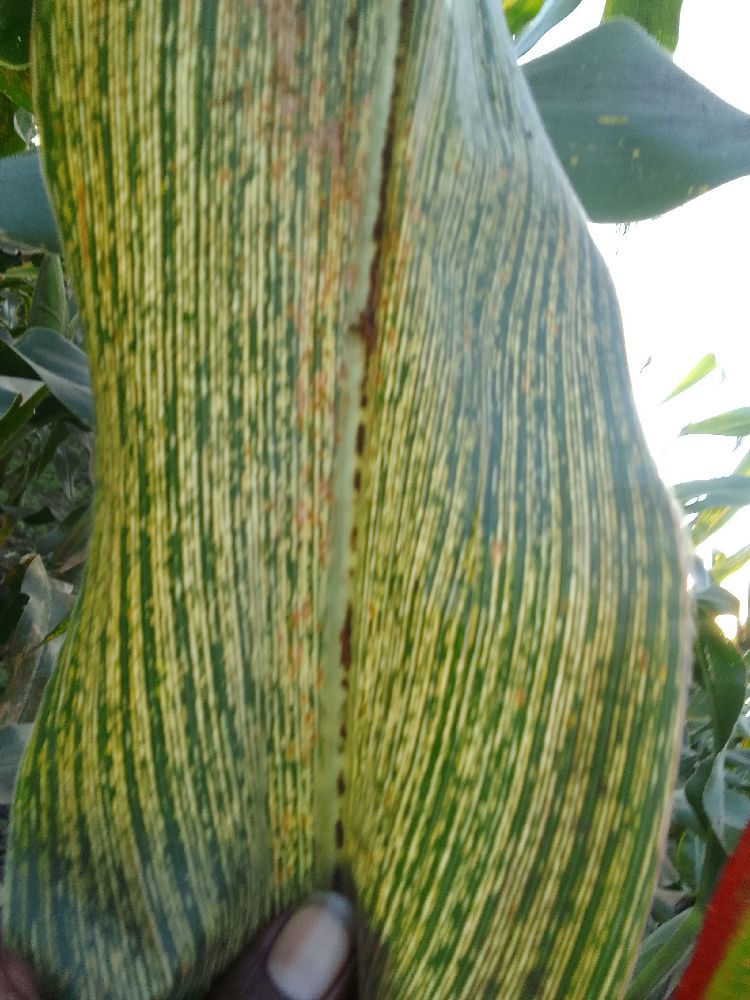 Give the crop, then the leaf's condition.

maize, maize streak virus
